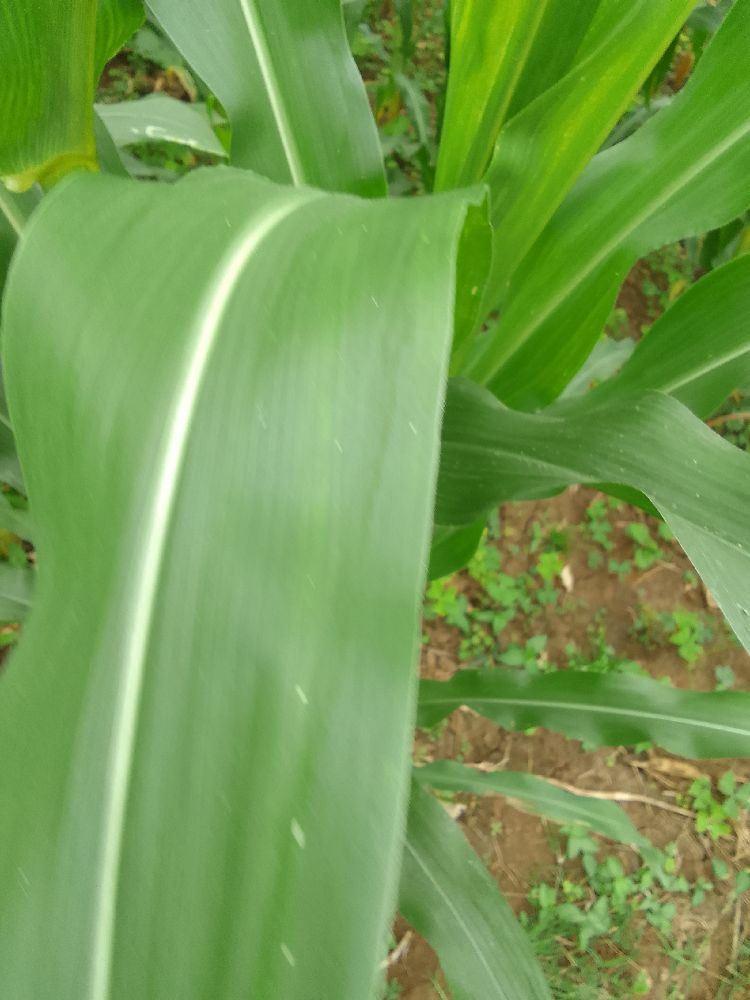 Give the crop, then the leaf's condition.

maize, healthy
